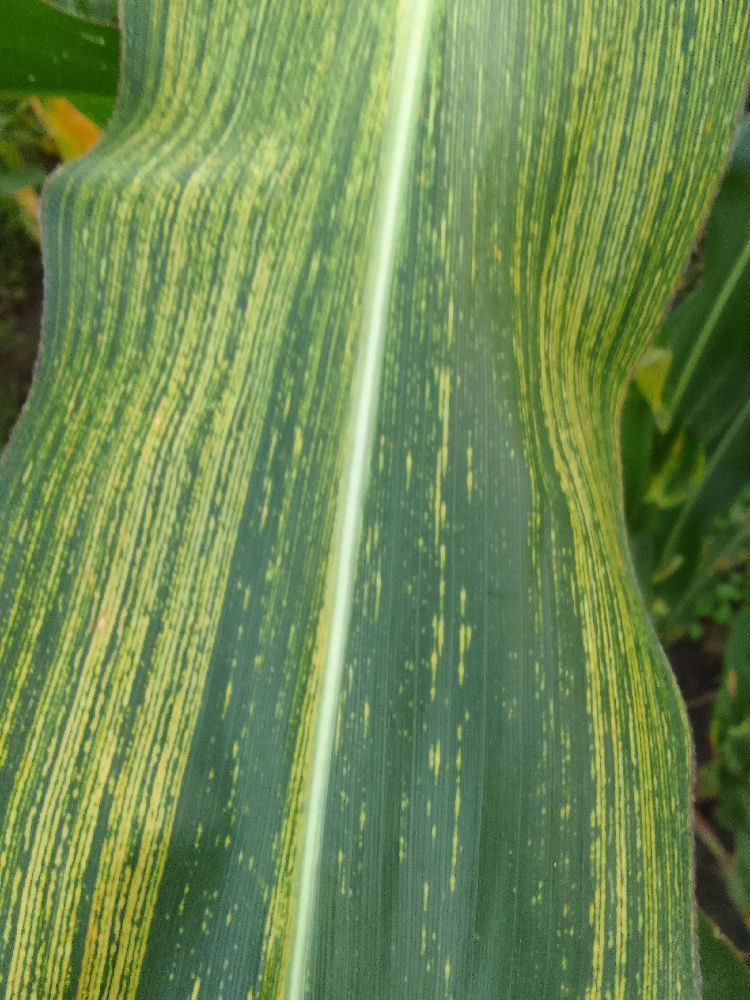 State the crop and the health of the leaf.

maize, maize streak virus
